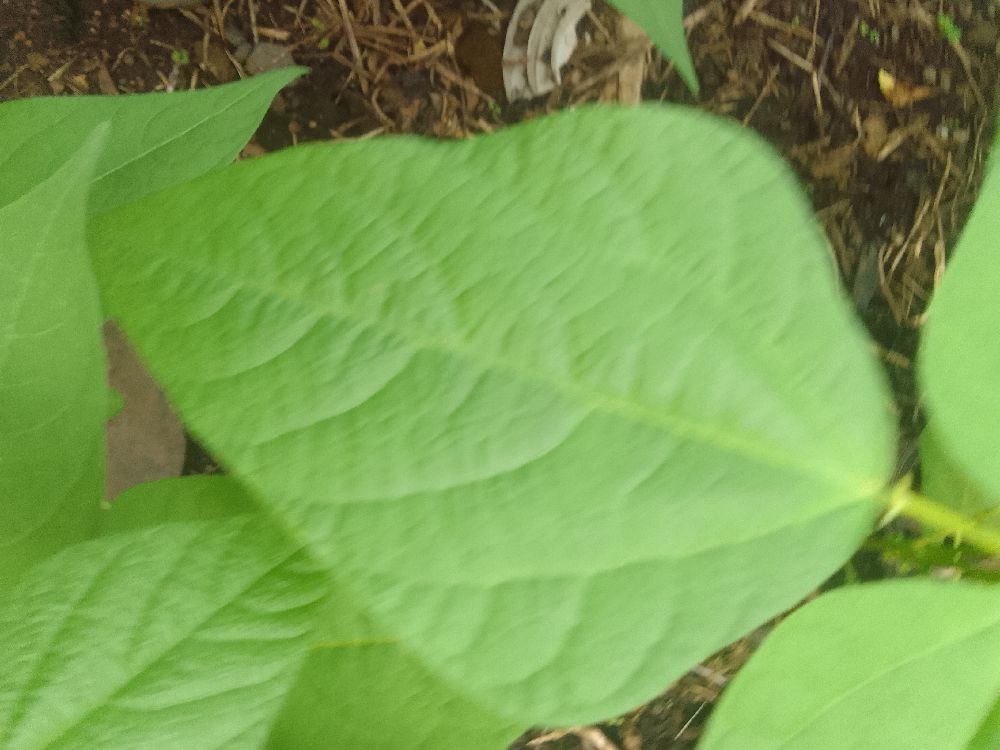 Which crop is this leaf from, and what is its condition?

common bean, healthy
